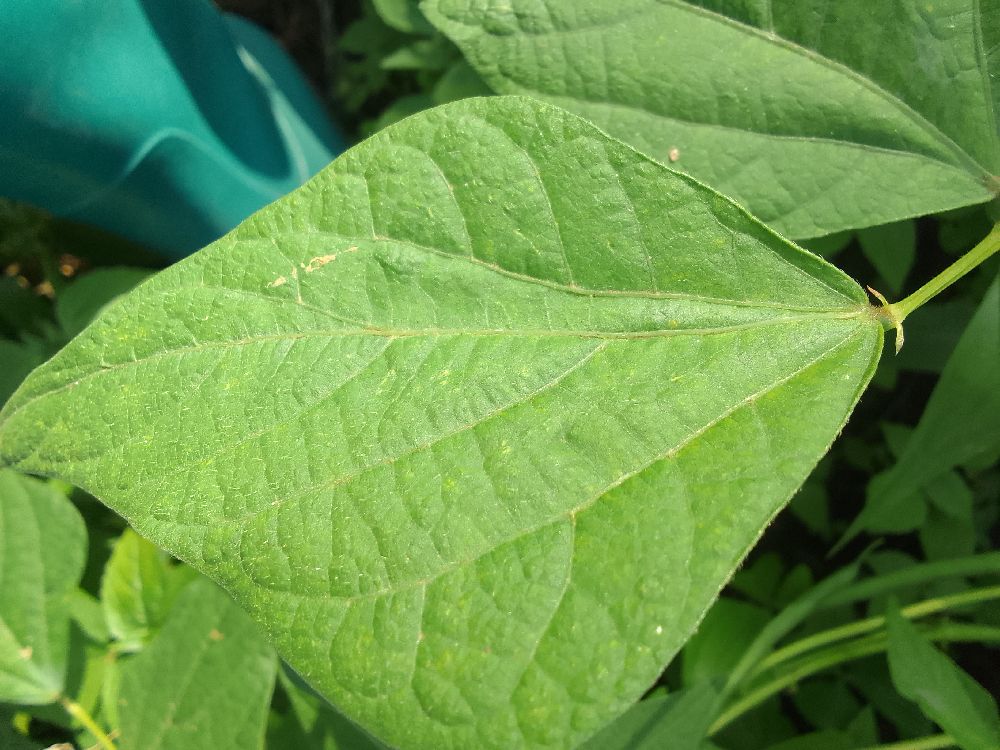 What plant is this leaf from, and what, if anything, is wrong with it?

common bean, healthy
